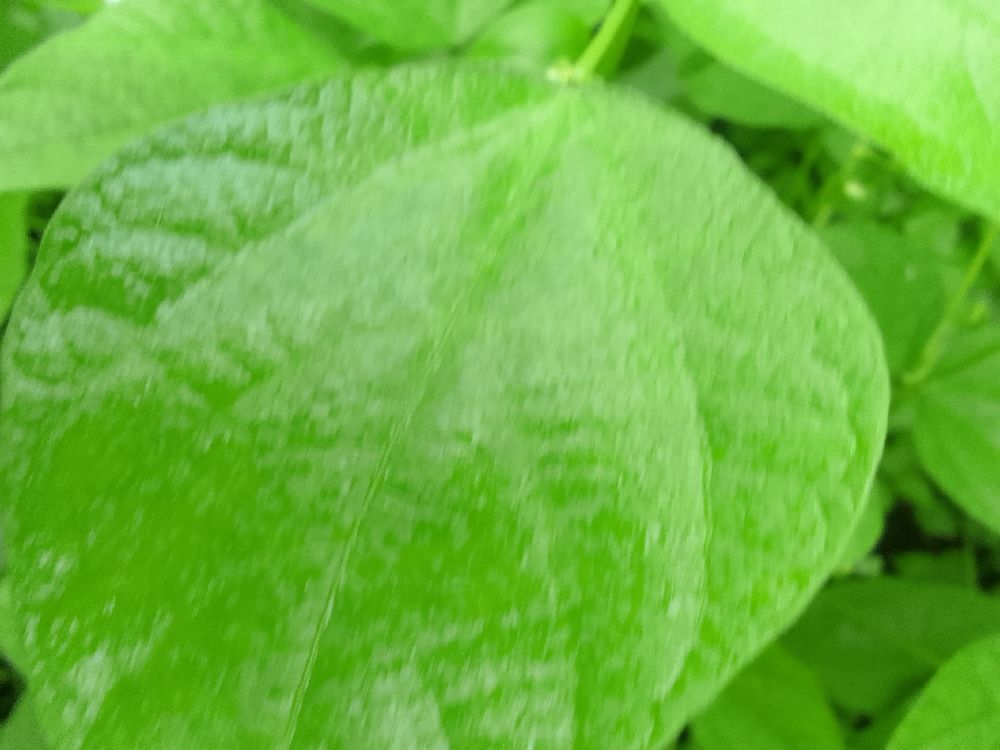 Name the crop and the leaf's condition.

common bean, healthy
